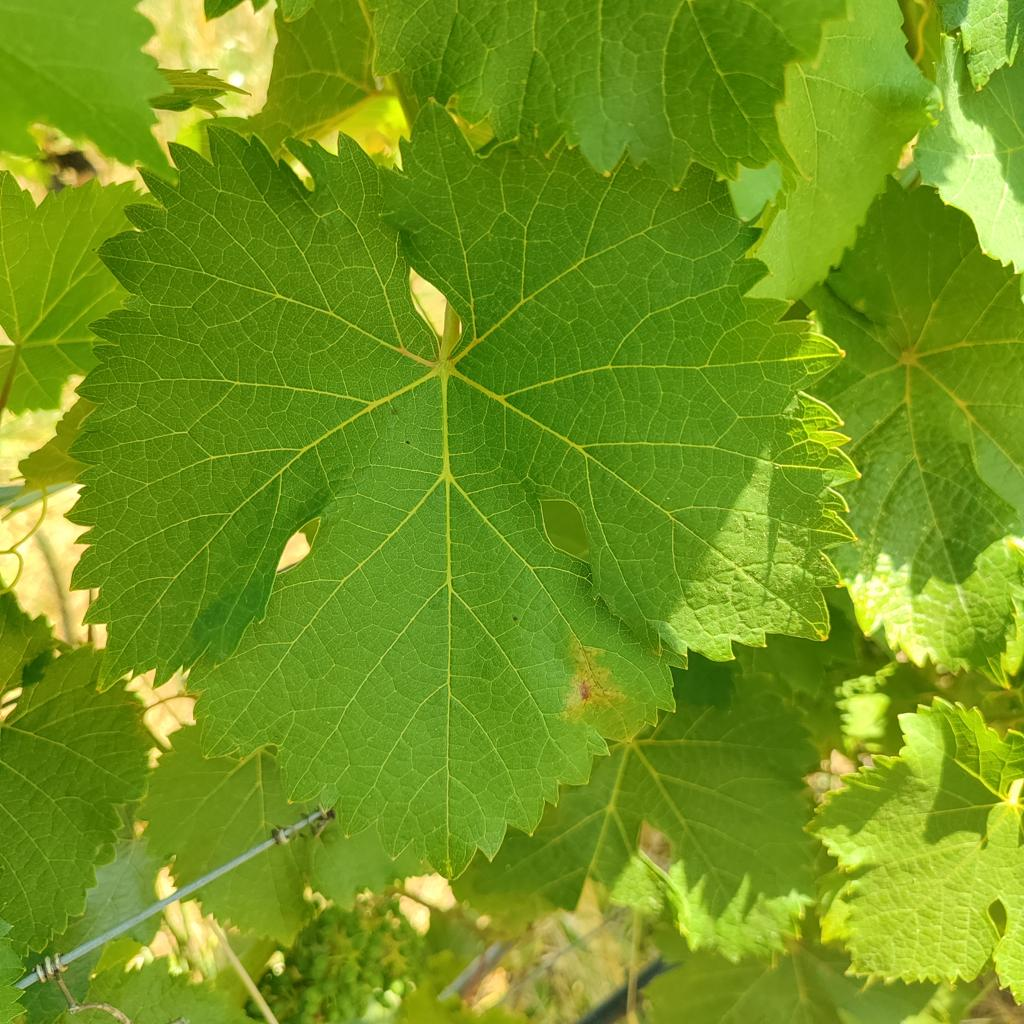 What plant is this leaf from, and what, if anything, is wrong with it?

grapevine, downy mildew
